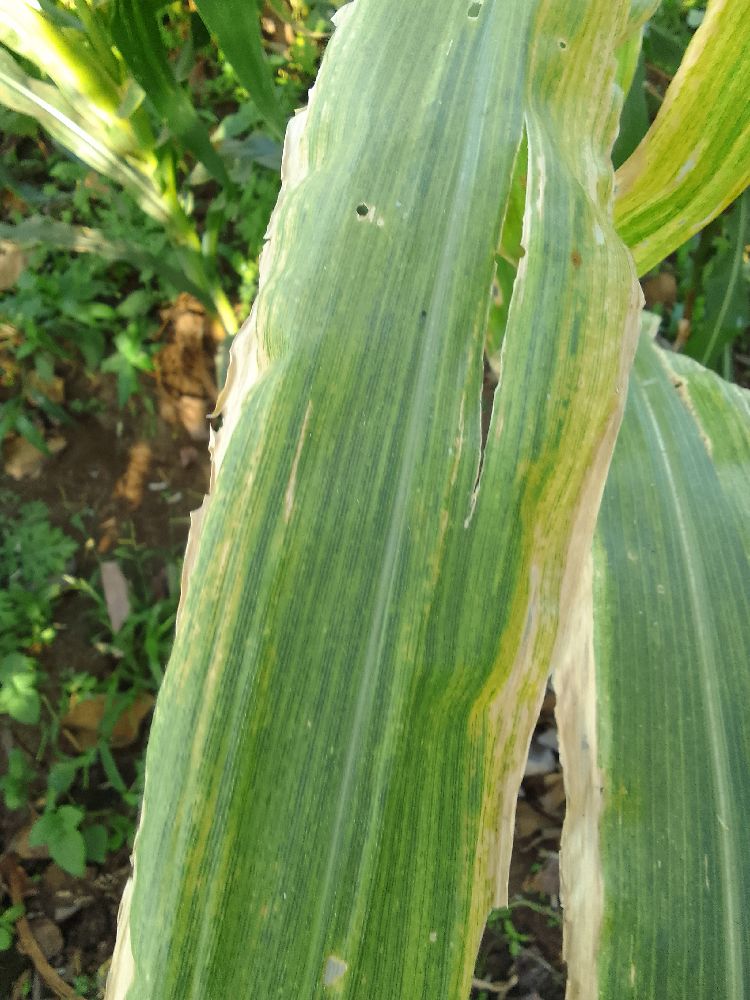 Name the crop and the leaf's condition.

maize, maize lethal necrosis
